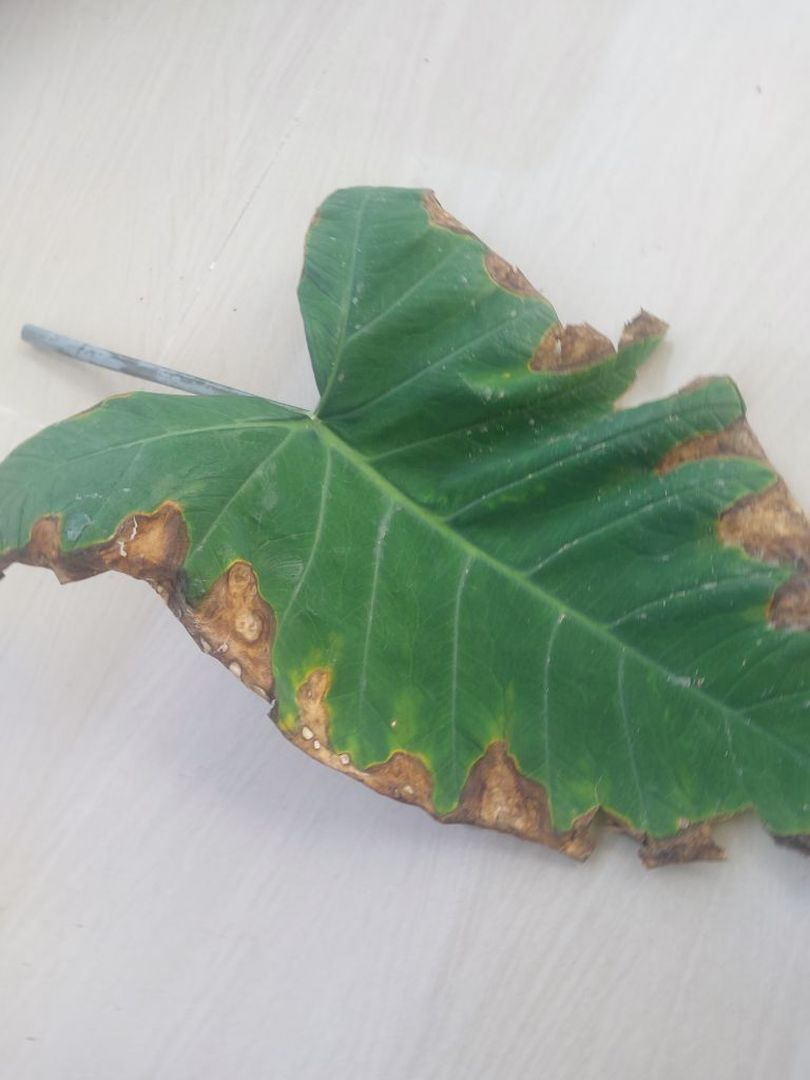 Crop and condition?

taro, leaf blight
